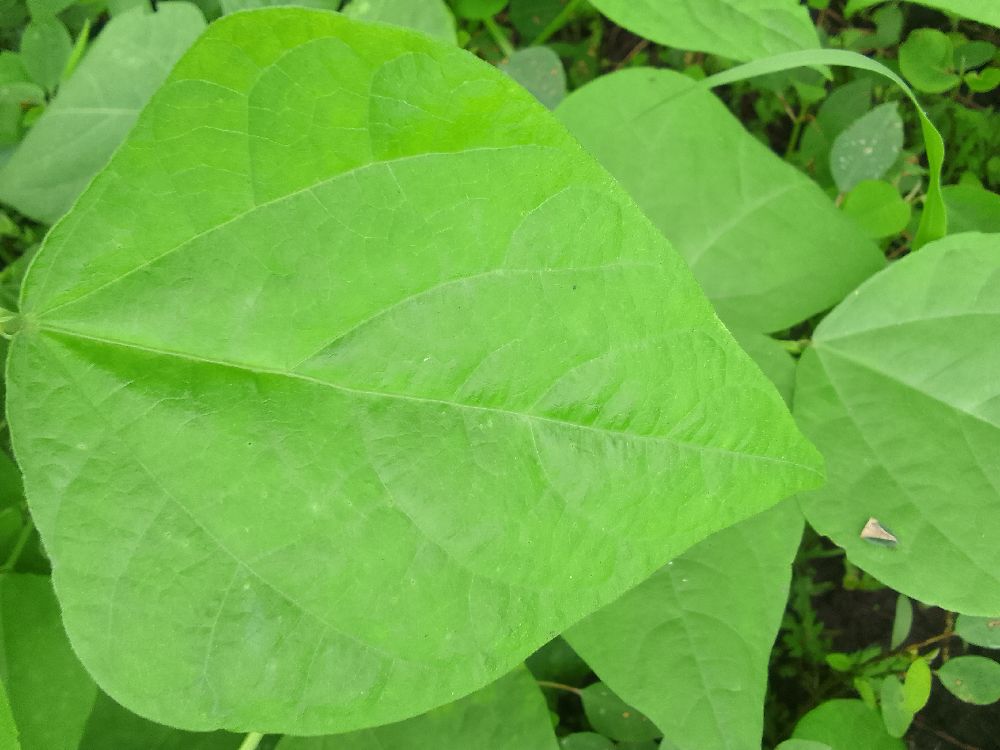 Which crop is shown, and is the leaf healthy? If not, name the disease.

common bean, healthy
